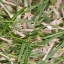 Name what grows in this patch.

grass
